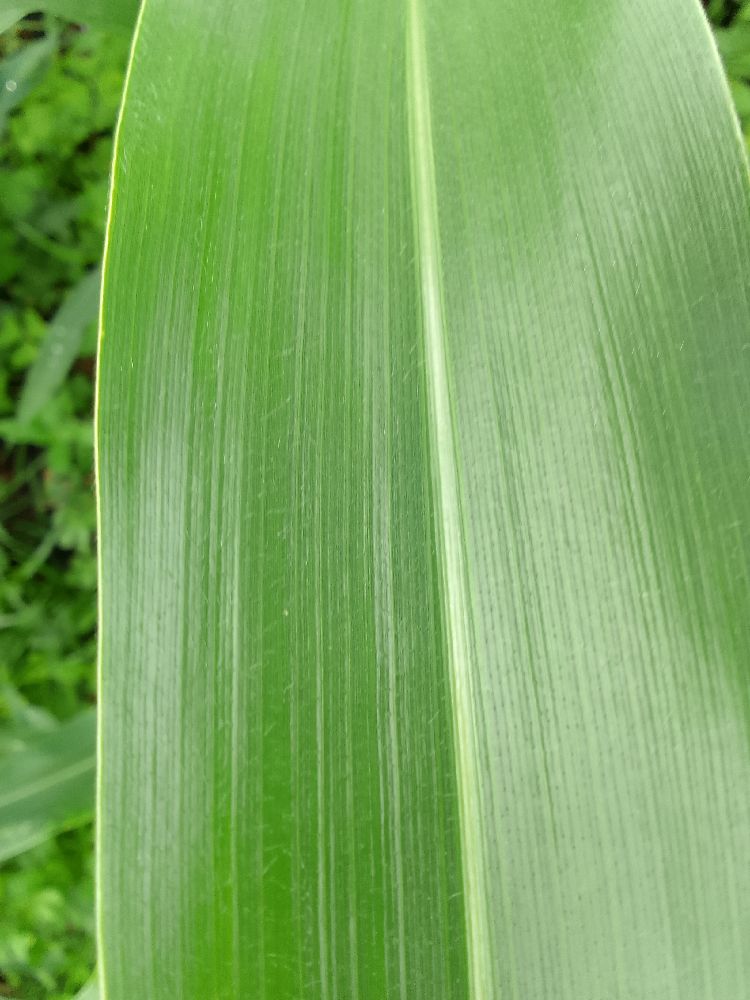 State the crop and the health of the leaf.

maize, healthy
